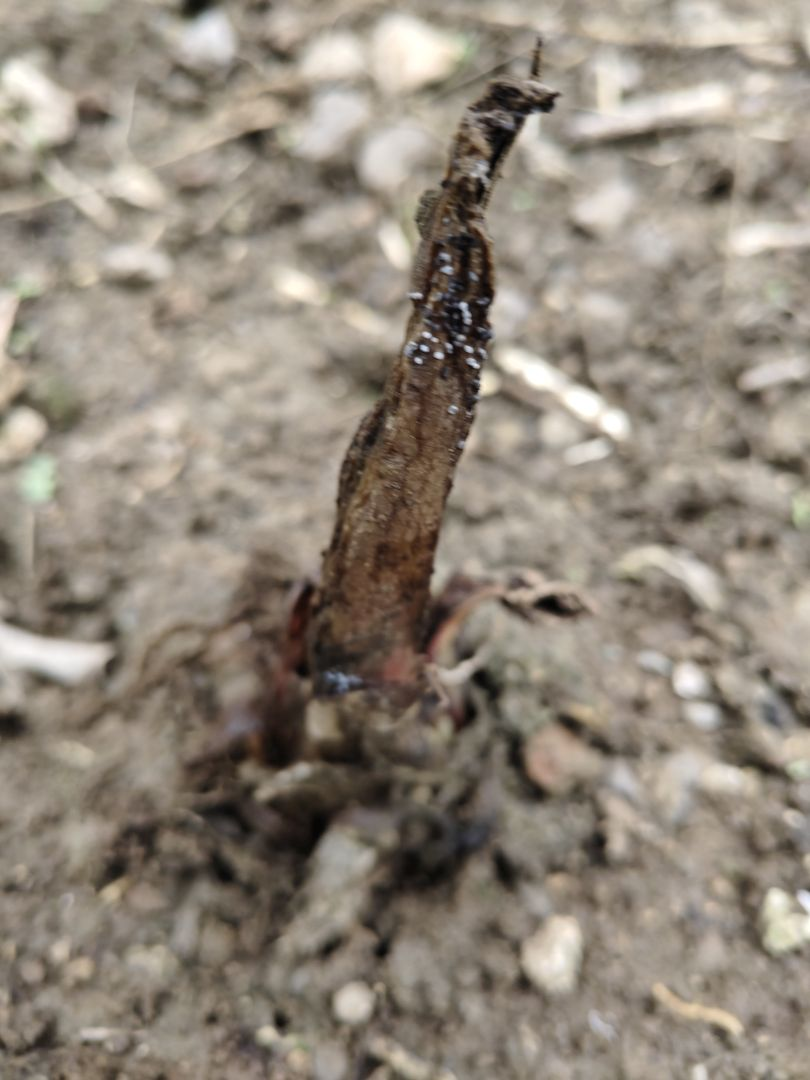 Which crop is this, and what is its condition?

taro, root rot
